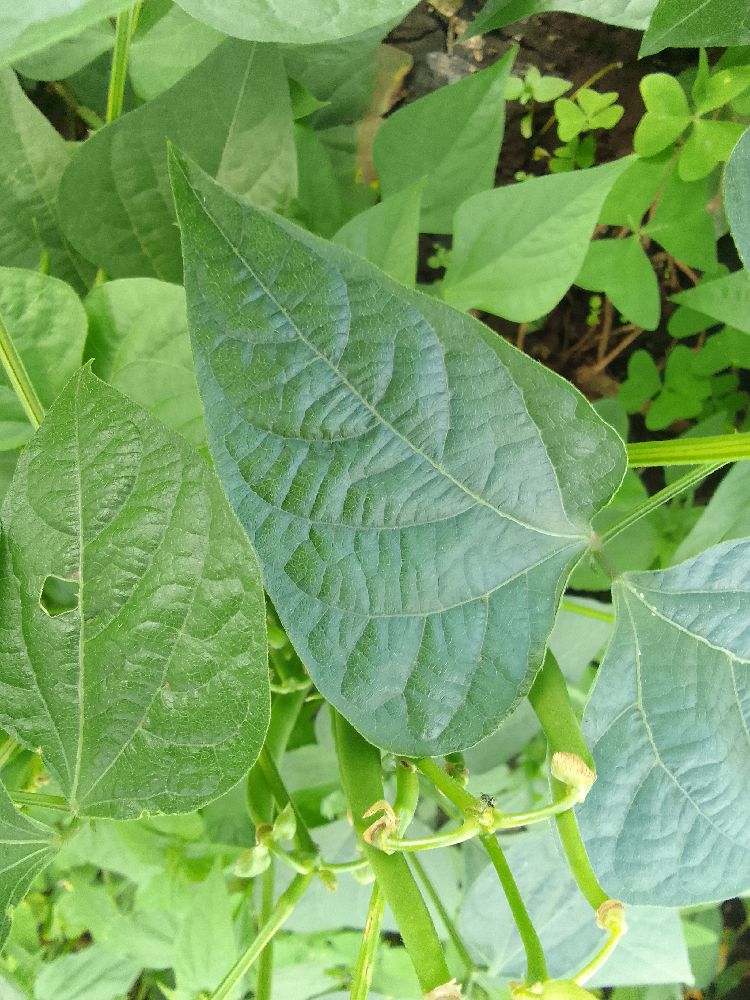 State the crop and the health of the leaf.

common bean, healthy
